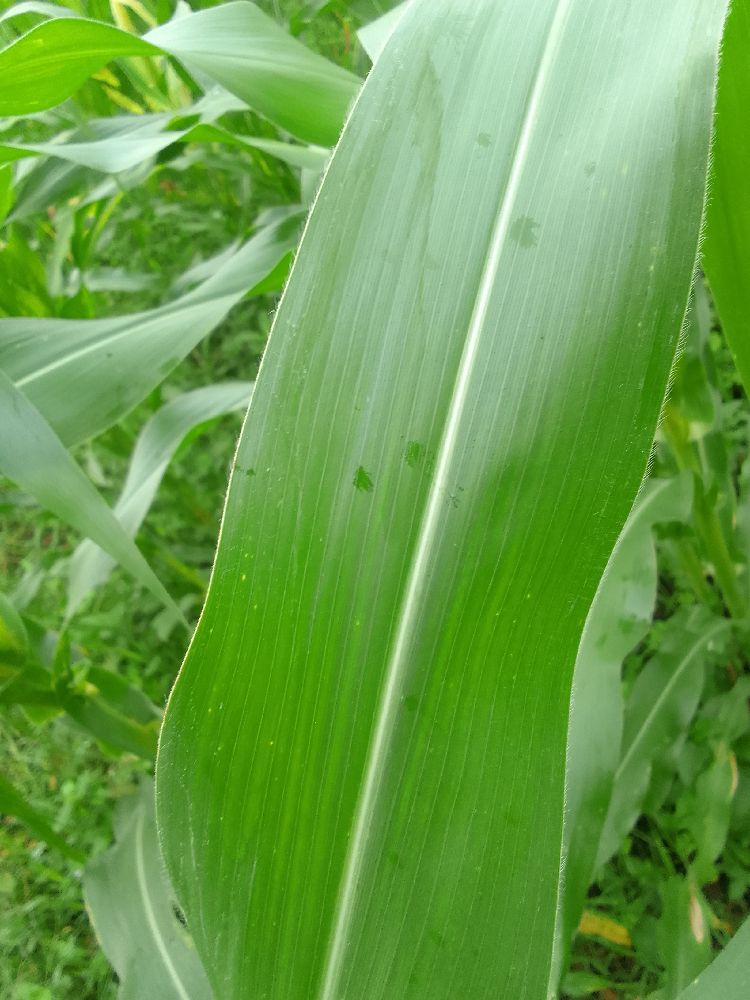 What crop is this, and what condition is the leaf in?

maize, healthy
